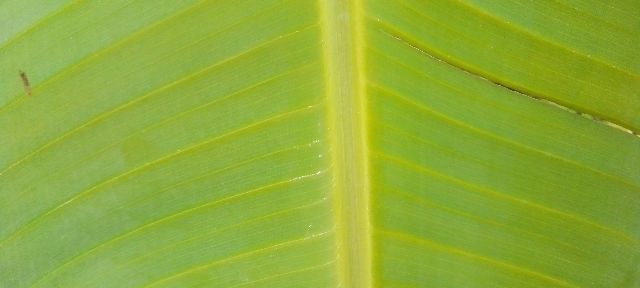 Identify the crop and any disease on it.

banana, healthy
